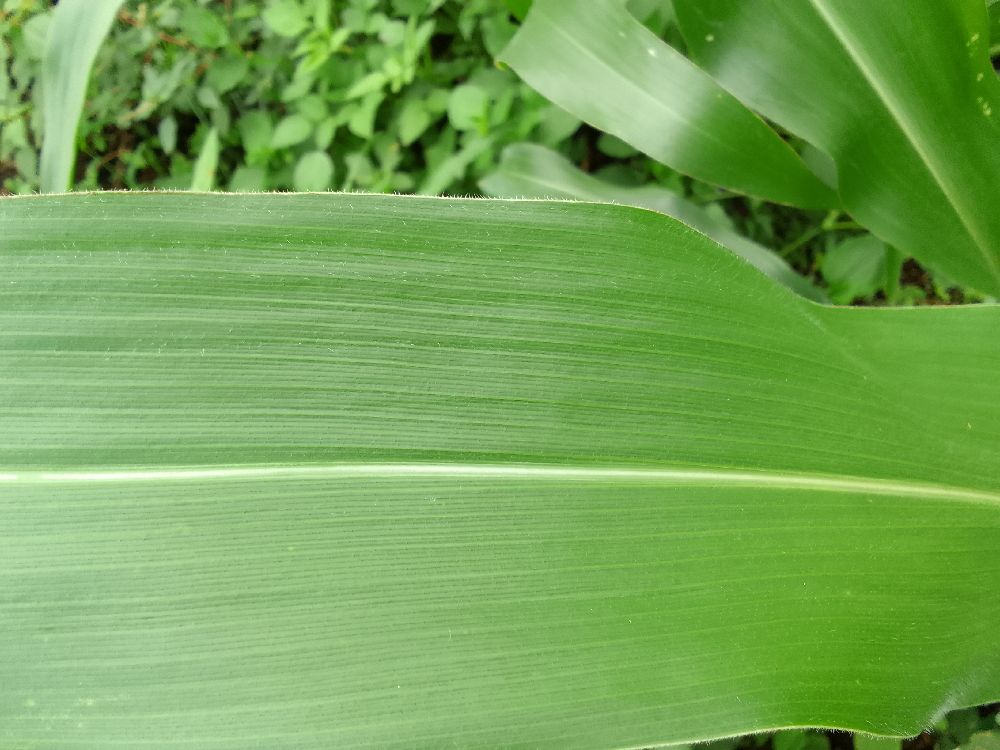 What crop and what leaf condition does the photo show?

maize, healthy
